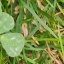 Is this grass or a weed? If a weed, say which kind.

unstructured weed
